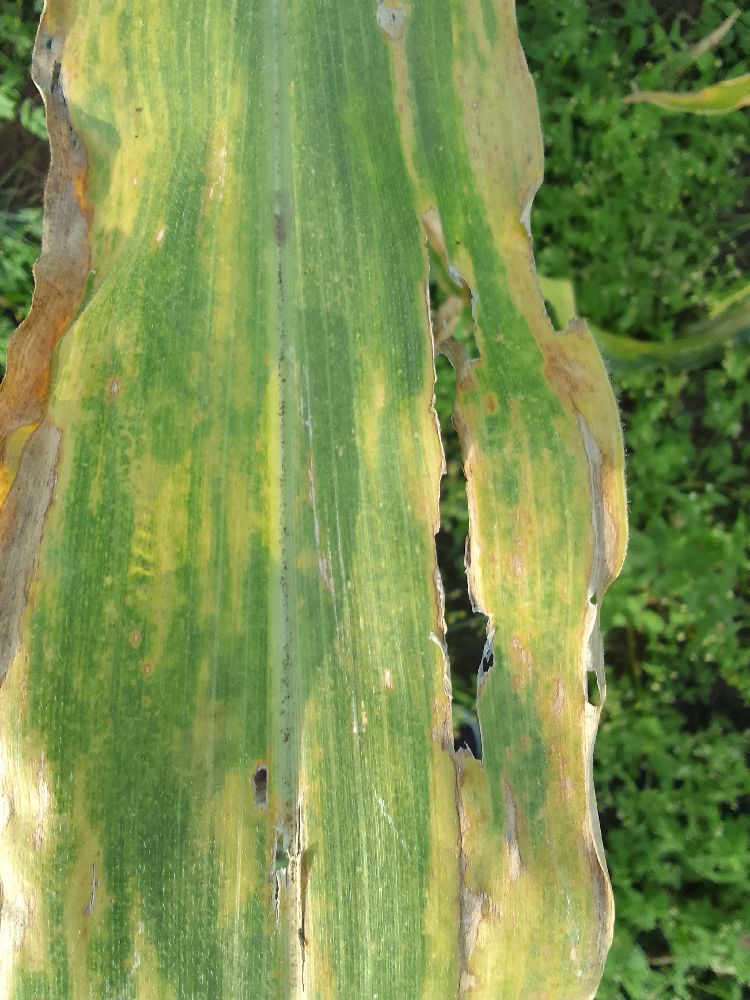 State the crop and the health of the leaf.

maize, maize lethal necrosis
